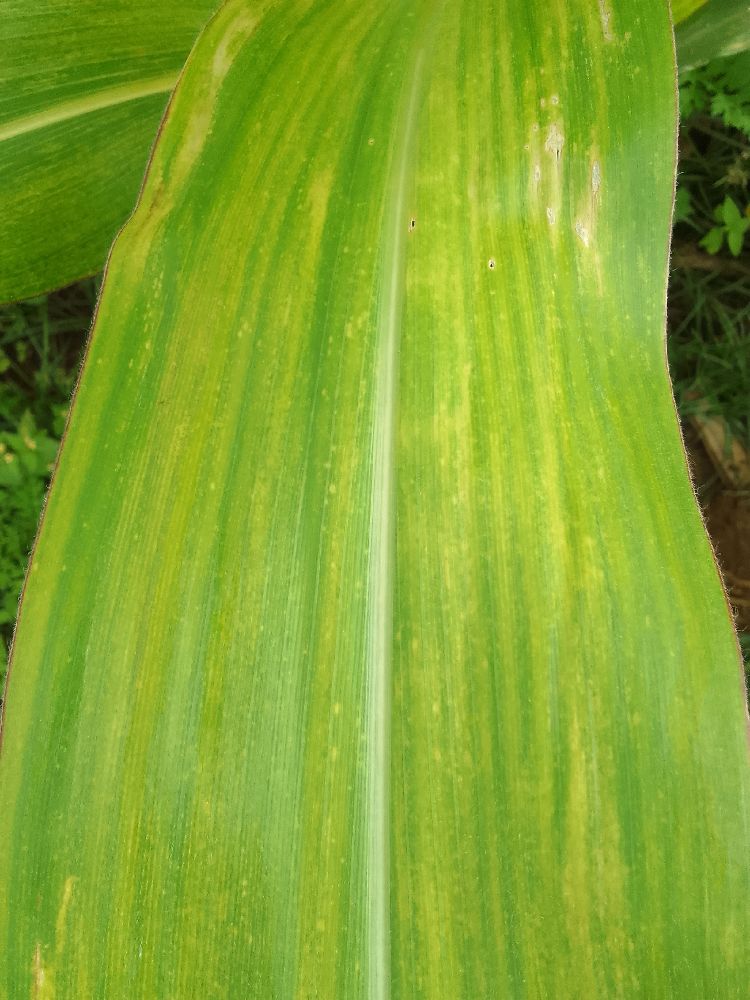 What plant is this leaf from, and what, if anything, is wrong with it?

maize, maize lethal necrosis
